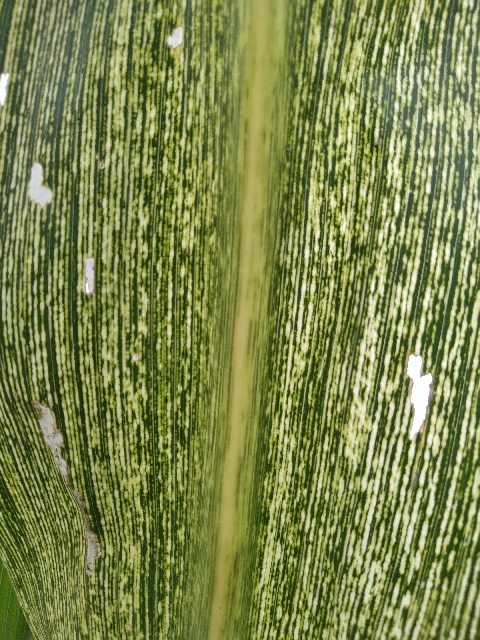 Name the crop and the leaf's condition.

maize, maize streak virus
